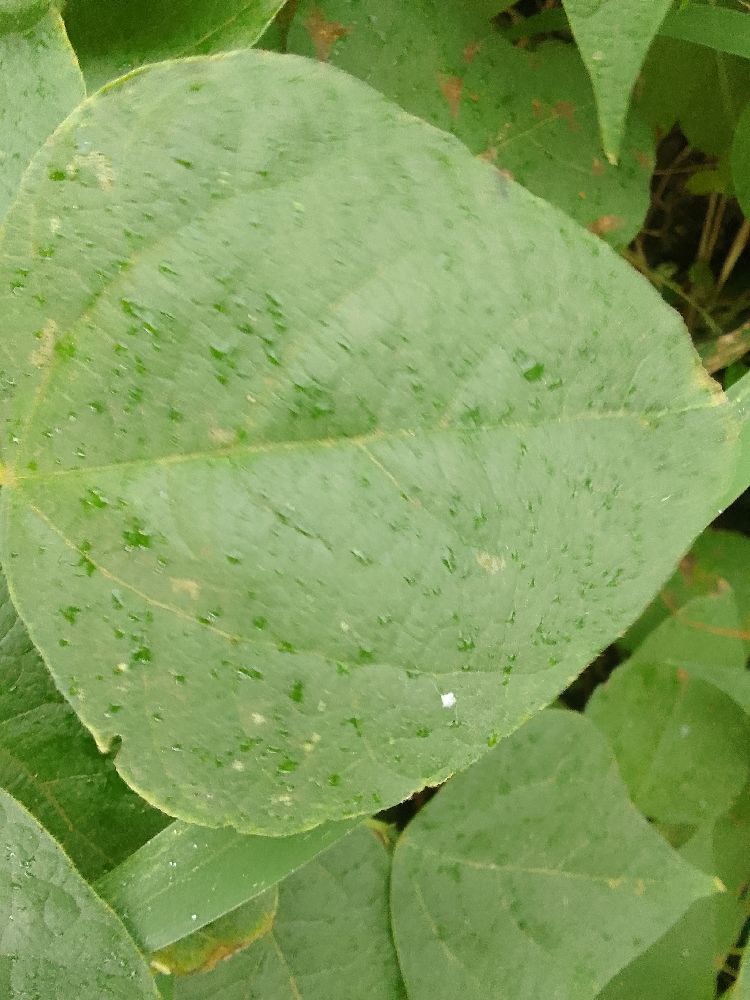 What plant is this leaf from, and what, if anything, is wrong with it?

common bean, healthy
